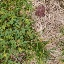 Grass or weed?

unstructured weed
